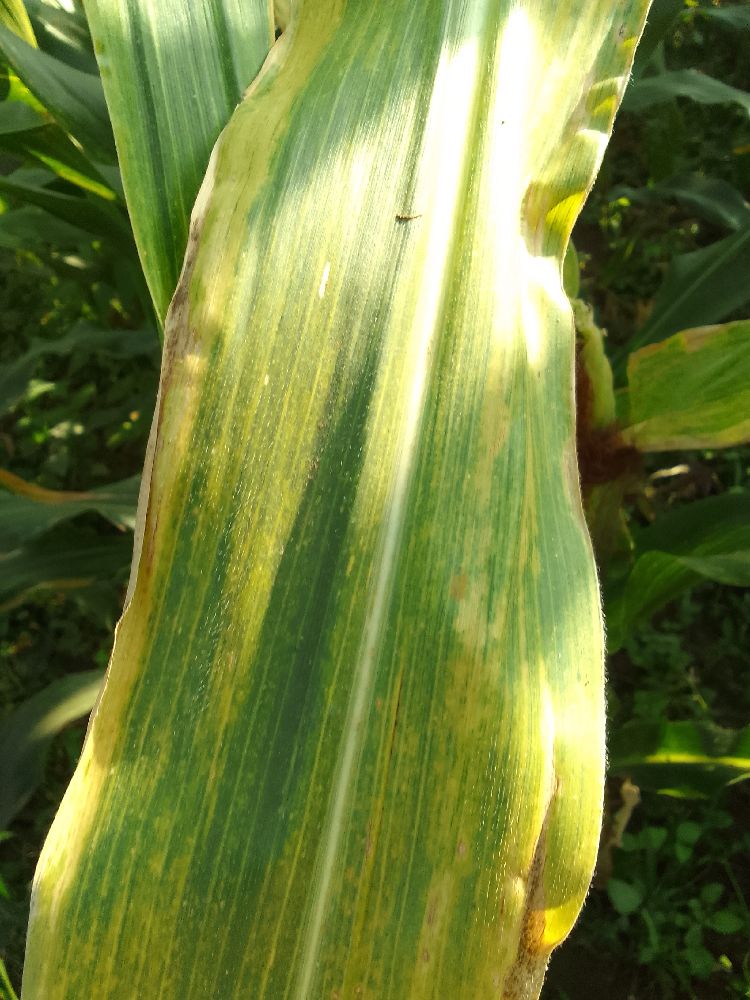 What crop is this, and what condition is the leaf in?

maize, maize lethal necrosis
